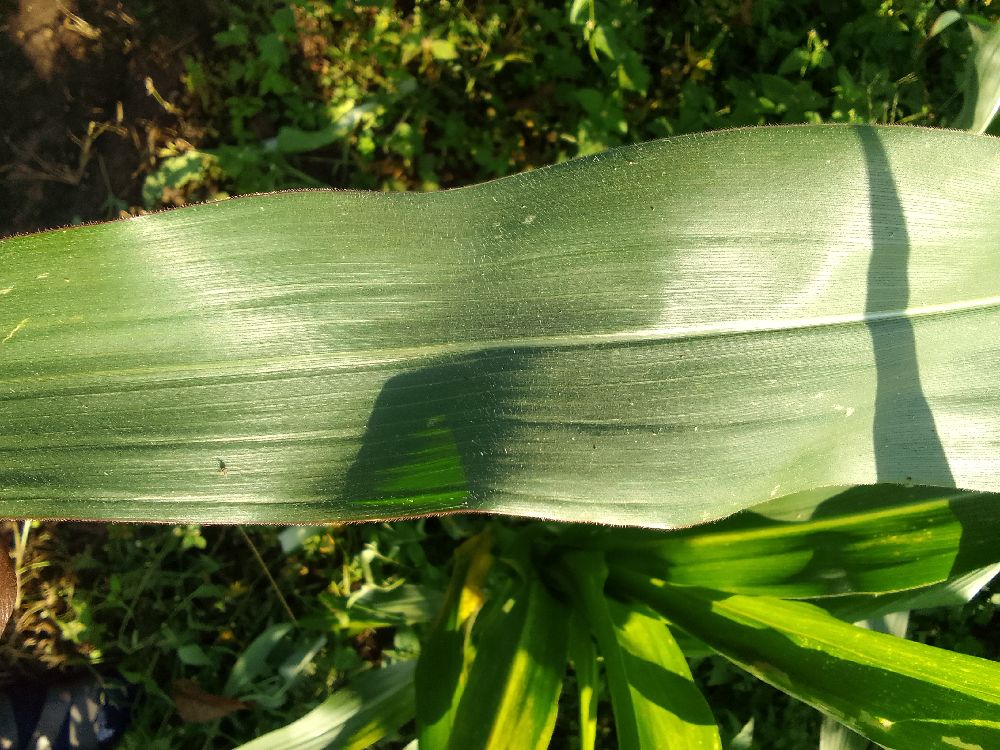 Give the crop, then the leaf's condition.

maize, healthy
